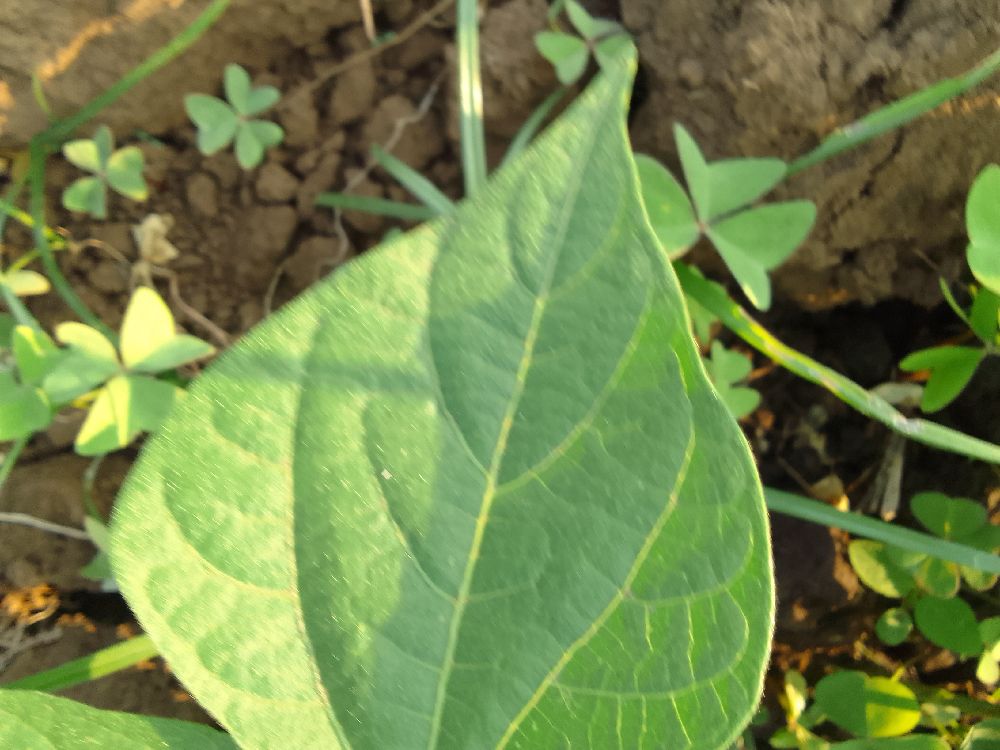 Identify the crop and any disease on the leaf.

common bean, healthy
